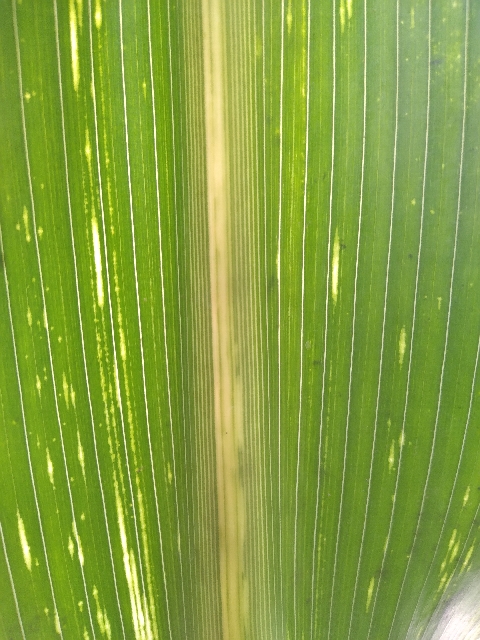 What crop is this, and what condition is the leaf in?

maize, maize streak virus
